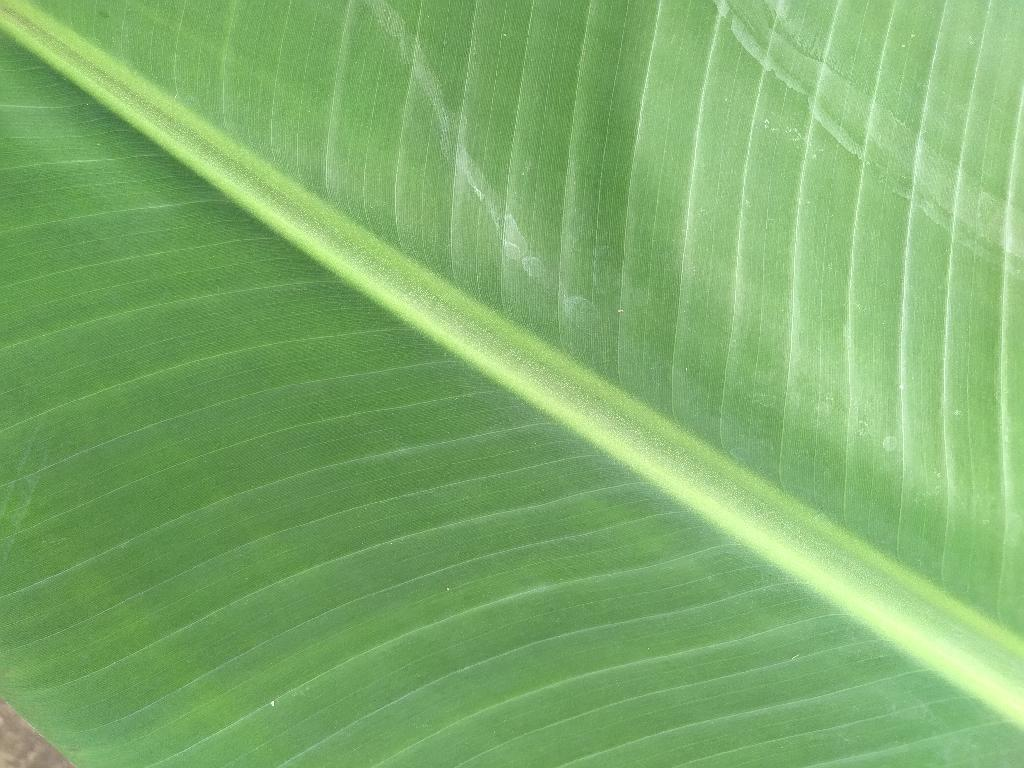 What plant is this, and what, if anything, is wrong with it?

banana, healthy
